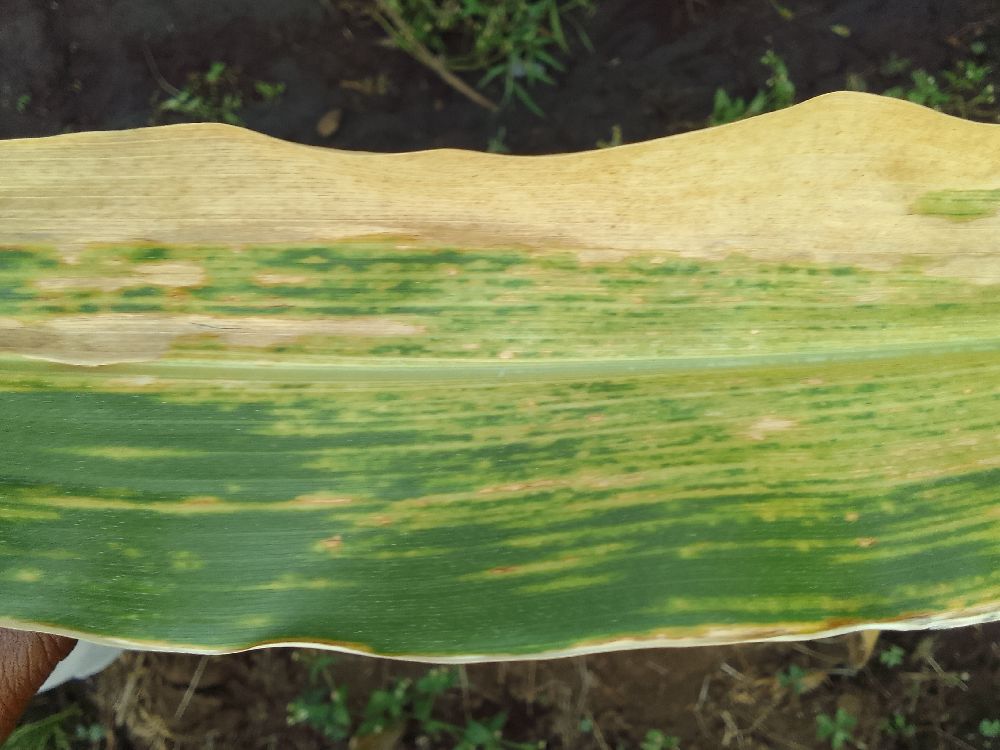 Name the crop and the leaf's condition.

maize, maize lethal necrosis
